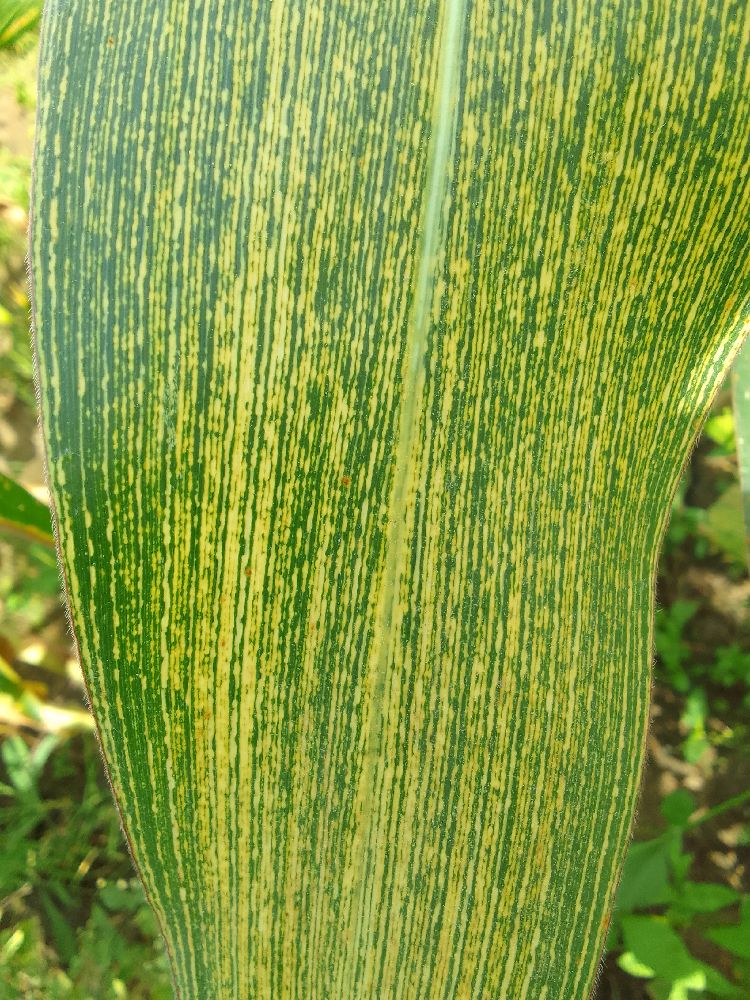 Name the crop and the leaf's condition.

maize, maize streak virus
